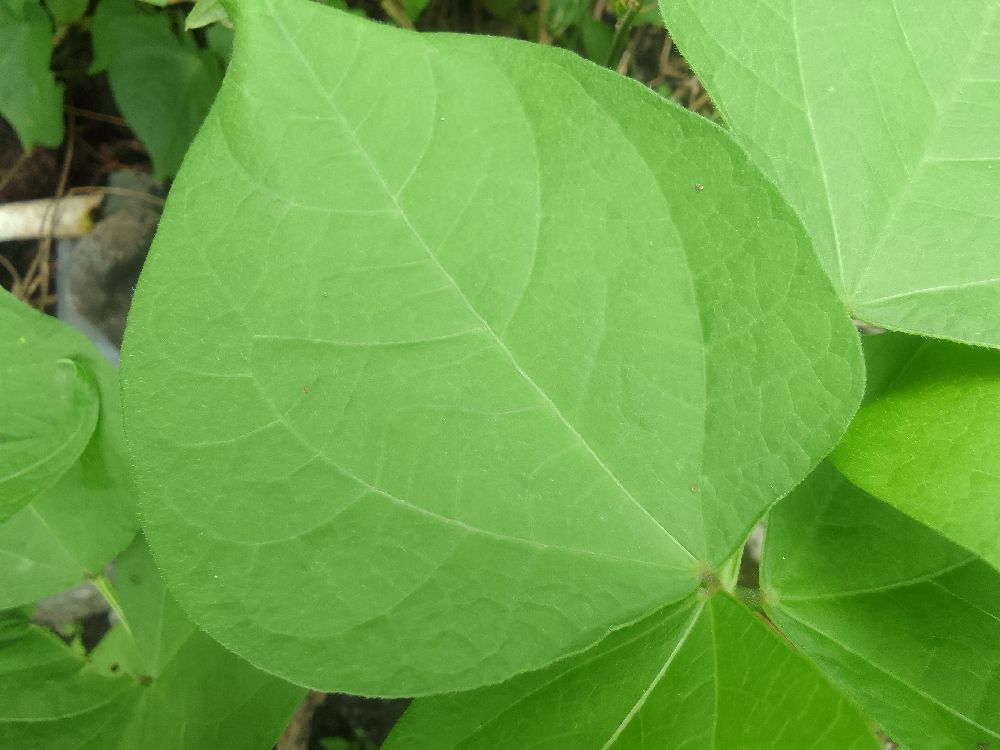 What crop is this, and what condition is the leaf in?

common bean, healthy
